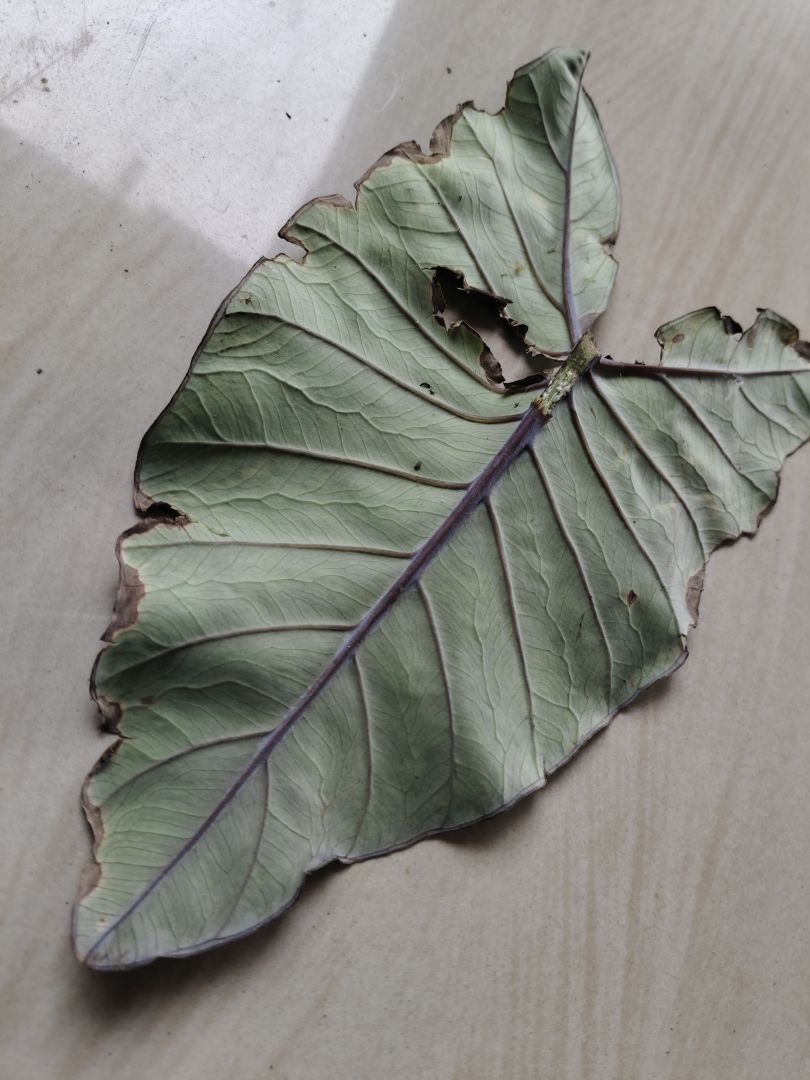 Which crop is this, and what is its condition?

taro, leaf blight
